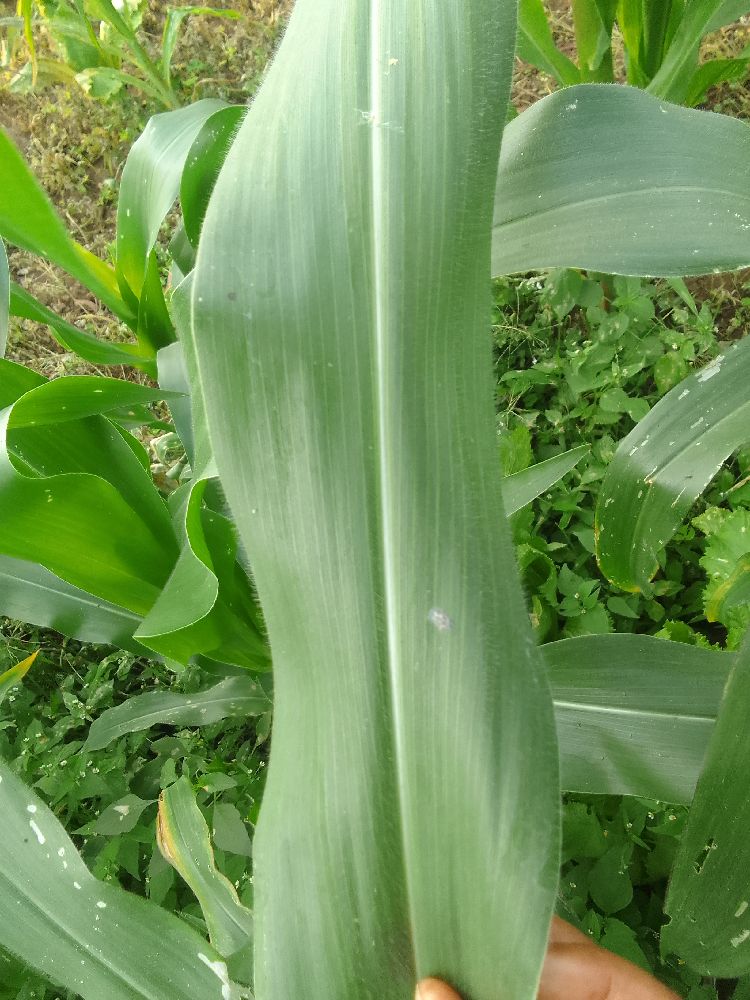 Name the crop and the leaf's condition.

maize, healthy
